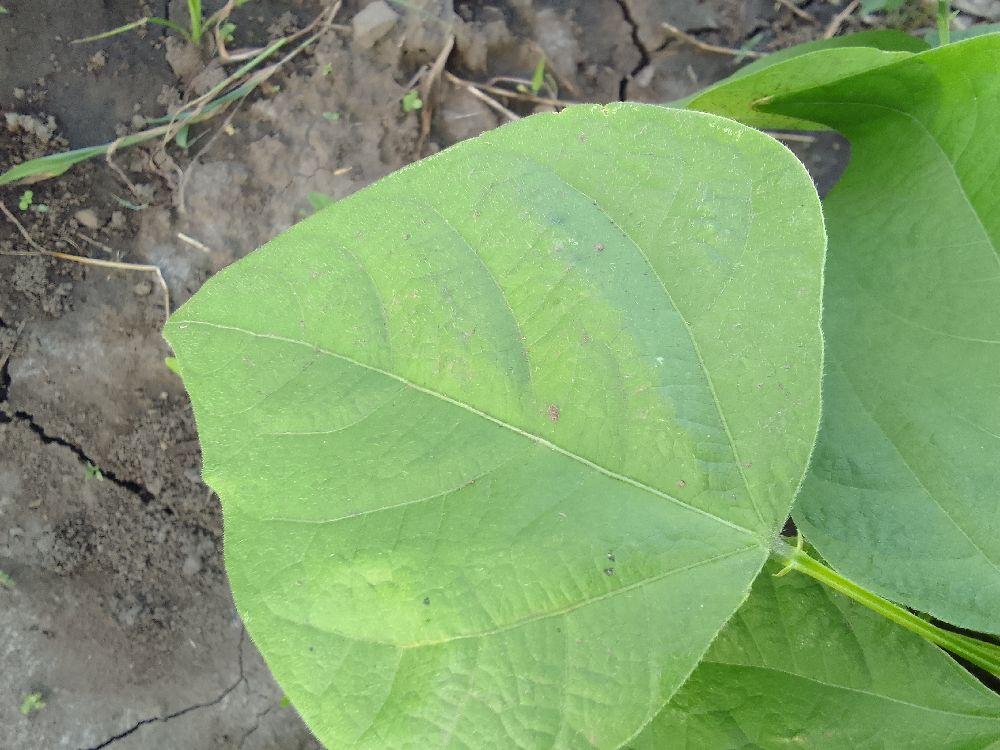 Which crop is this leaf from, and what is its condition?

common bean, healthy
